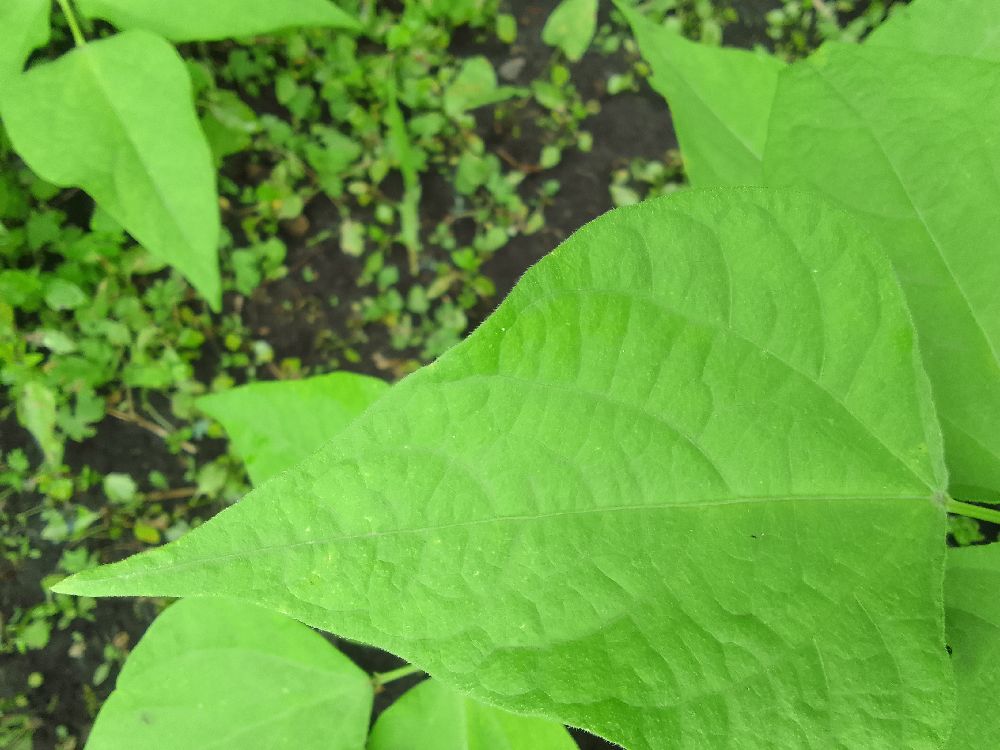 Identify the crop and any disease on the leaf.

common bean, healthy
